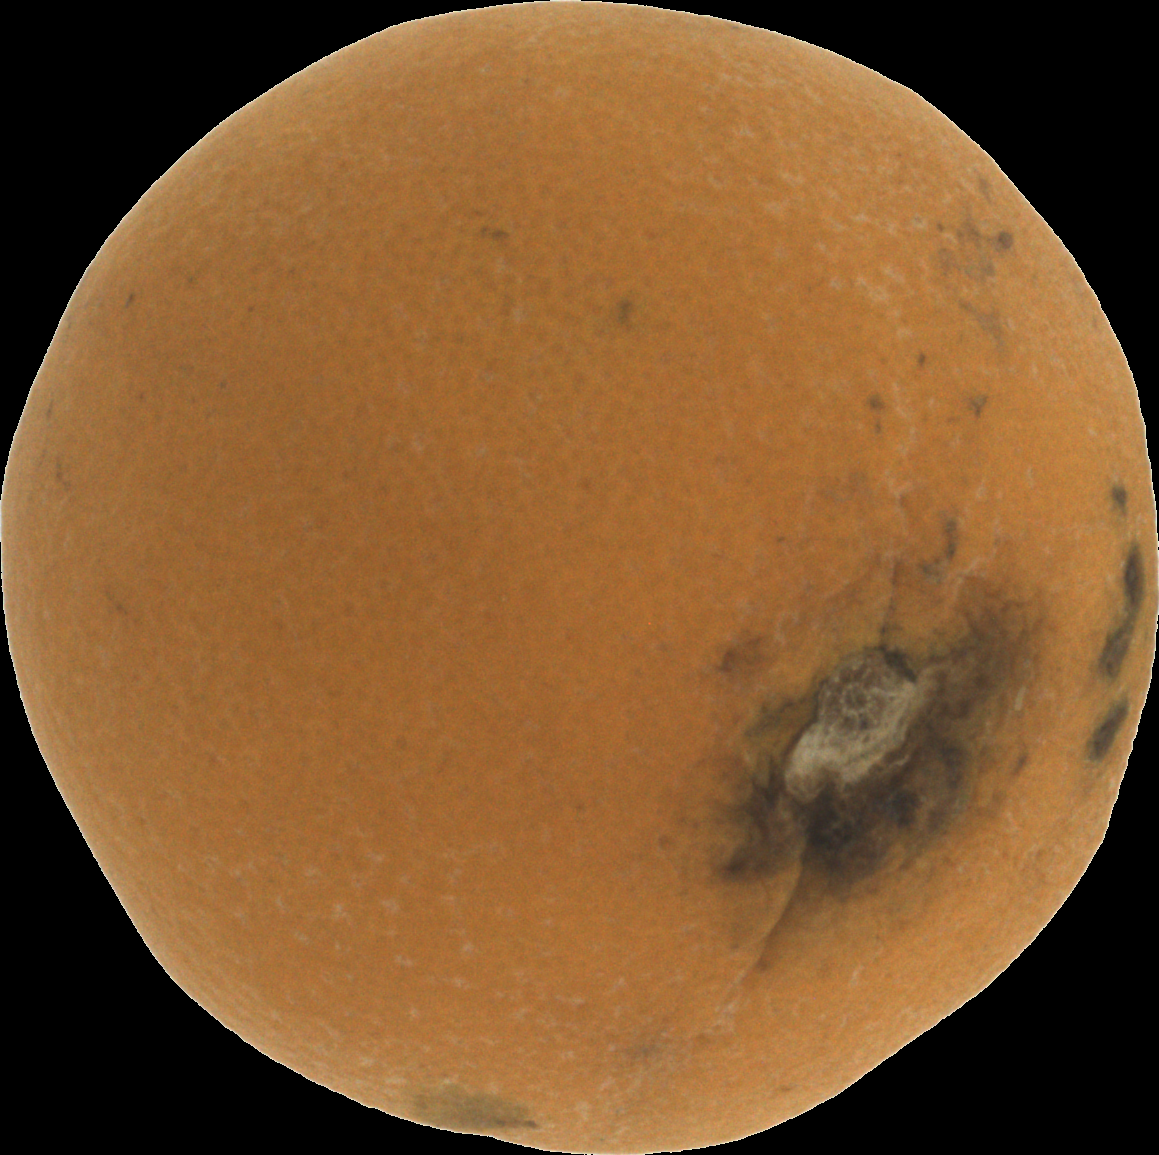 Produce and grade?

orange, bad
